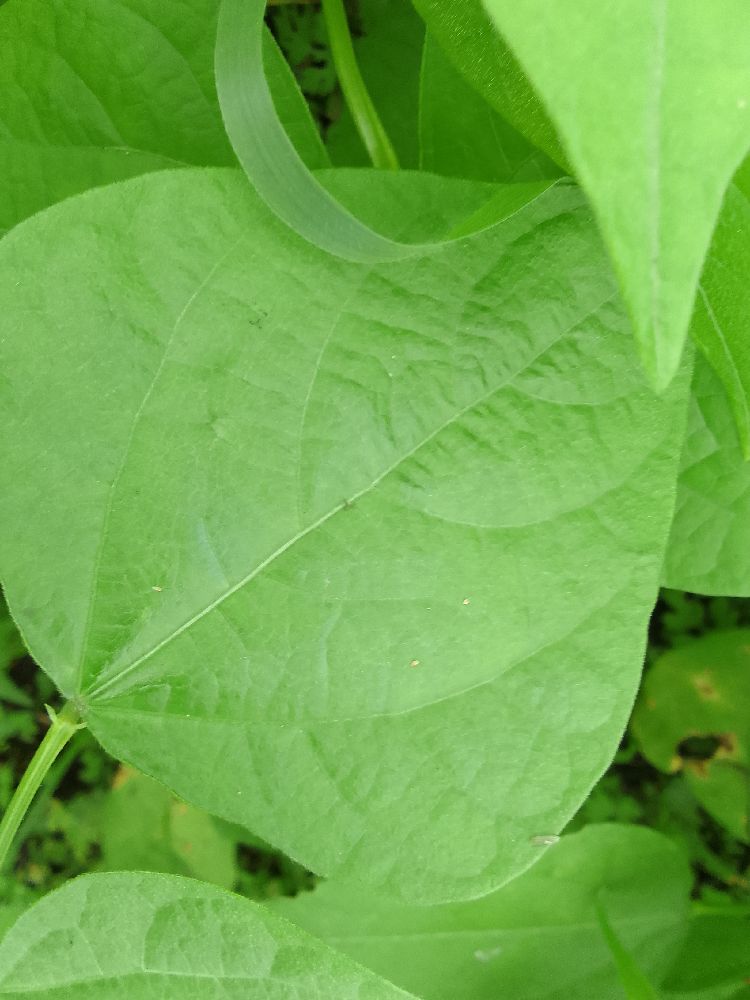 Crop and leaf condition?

common bean, healthy
